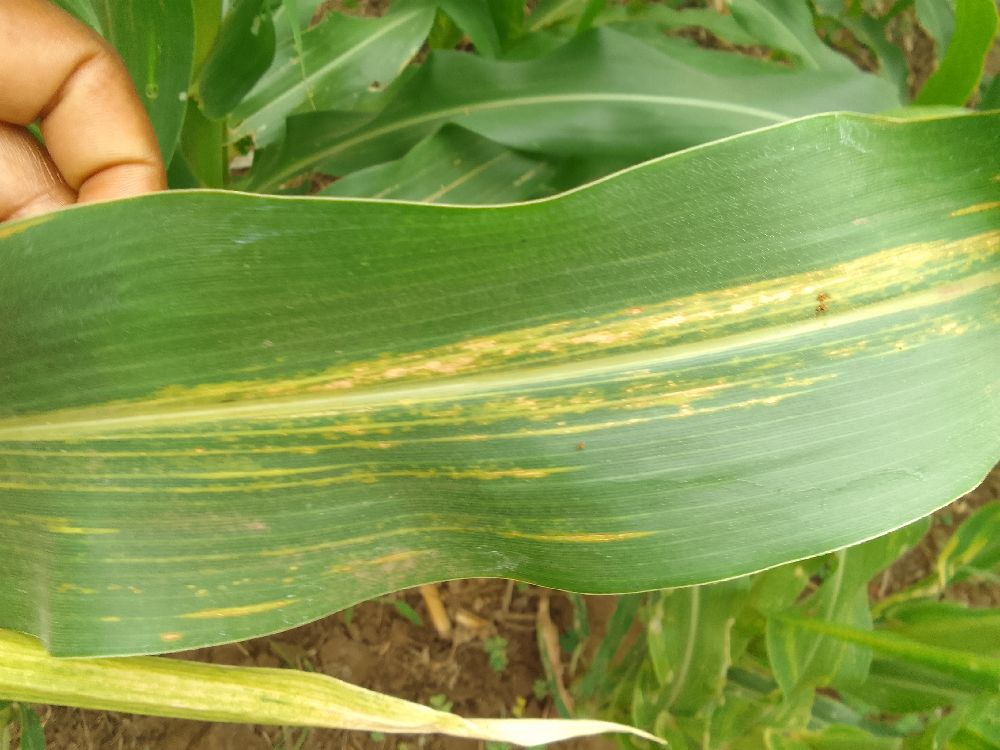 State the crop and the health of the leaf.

maize, maize lethal necrosis
